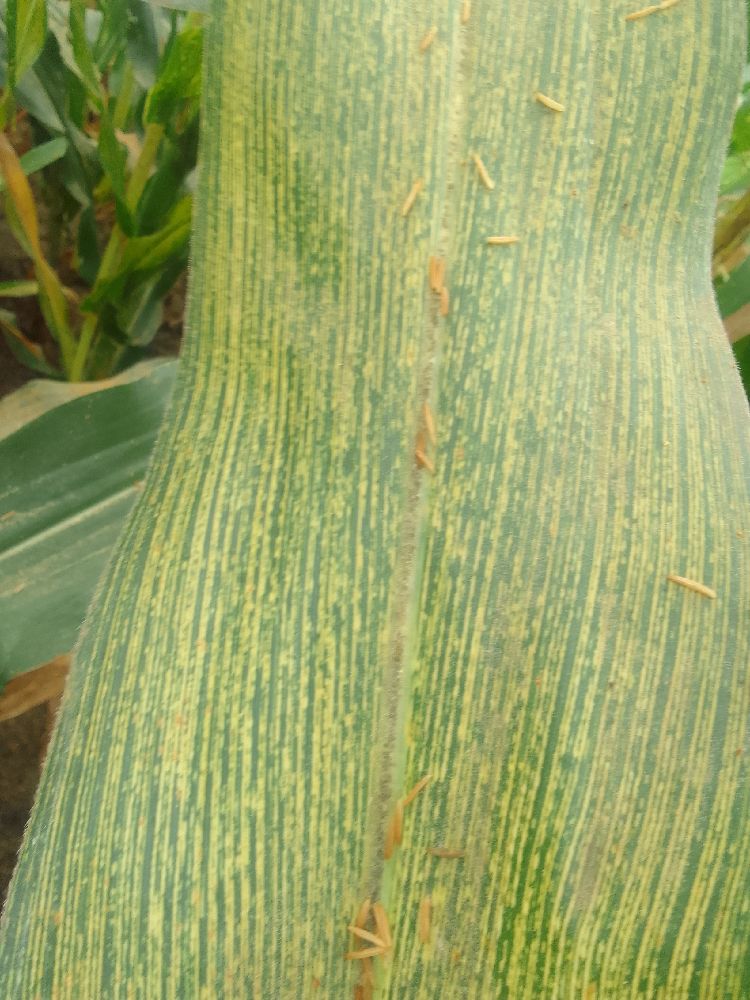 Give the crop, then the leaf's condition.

maize, maize streak virus
